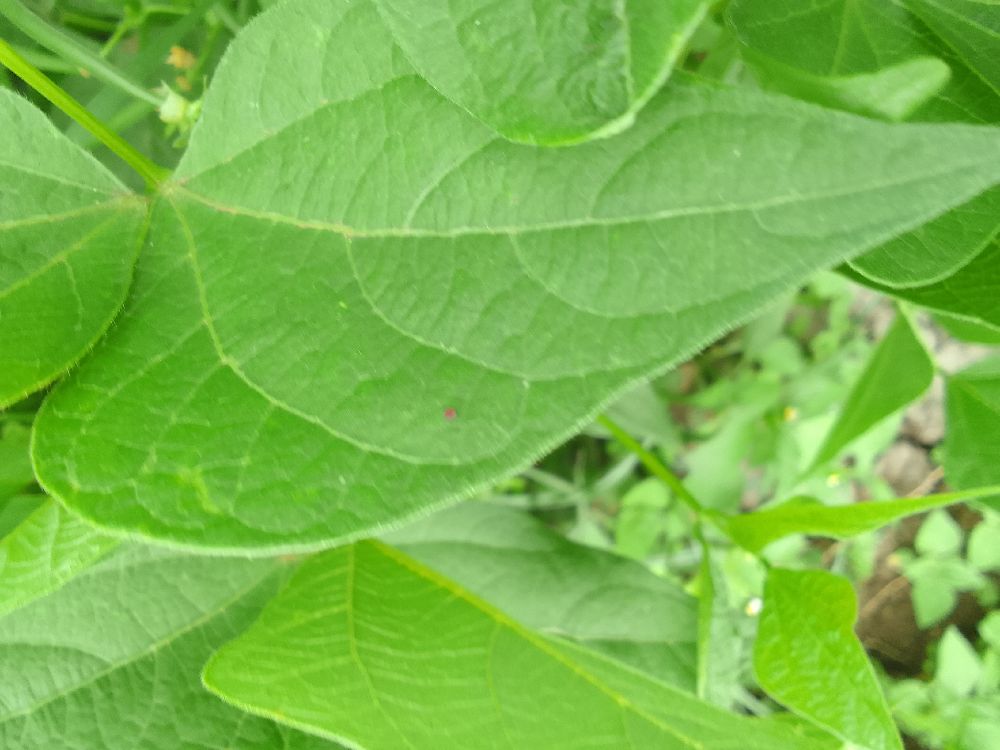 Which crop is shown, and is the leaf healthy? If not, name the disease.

common bean, healthy
